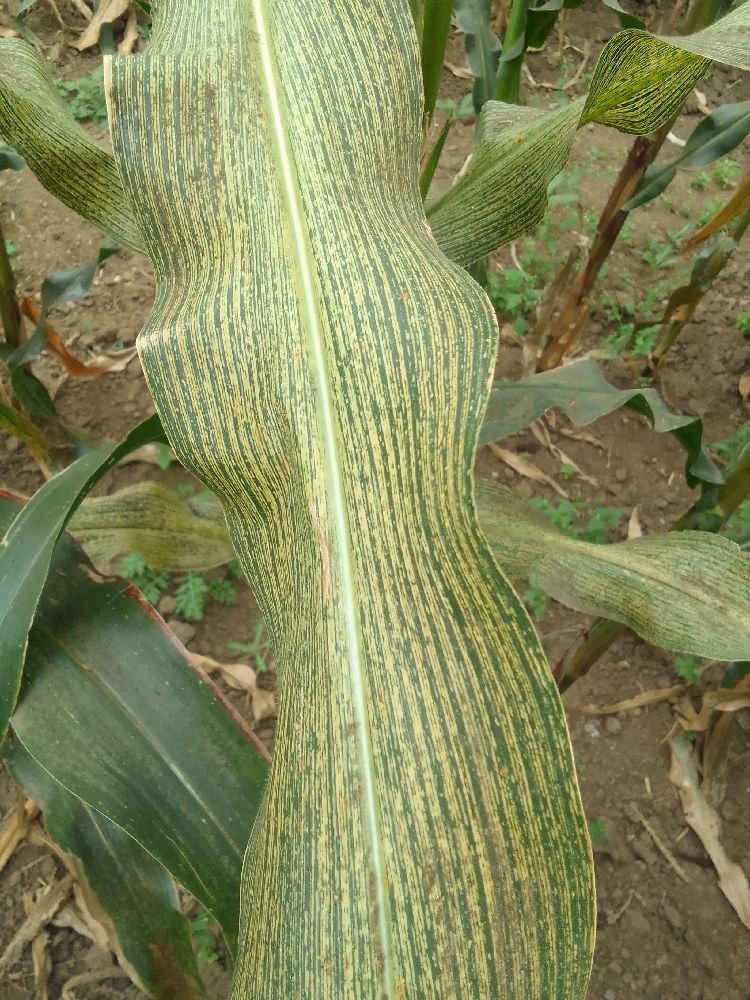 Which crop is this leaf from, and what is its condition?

maize, maize streak virus
